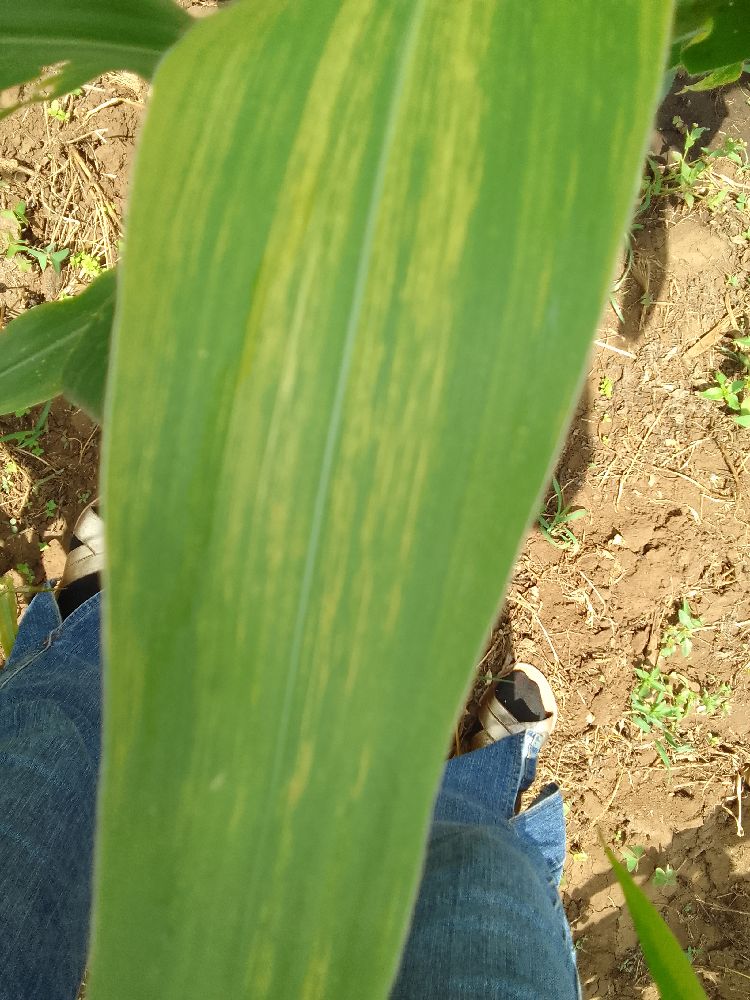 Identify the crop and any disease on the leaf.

maize, maize lethal necrosis
